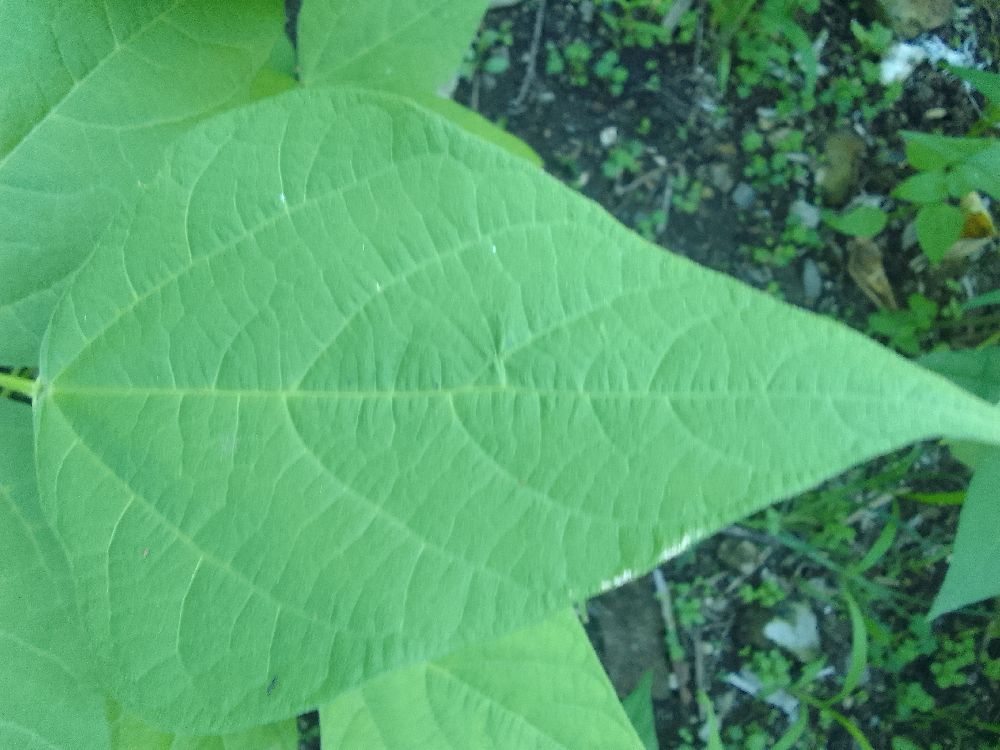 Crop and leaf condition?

common bean, healthy
